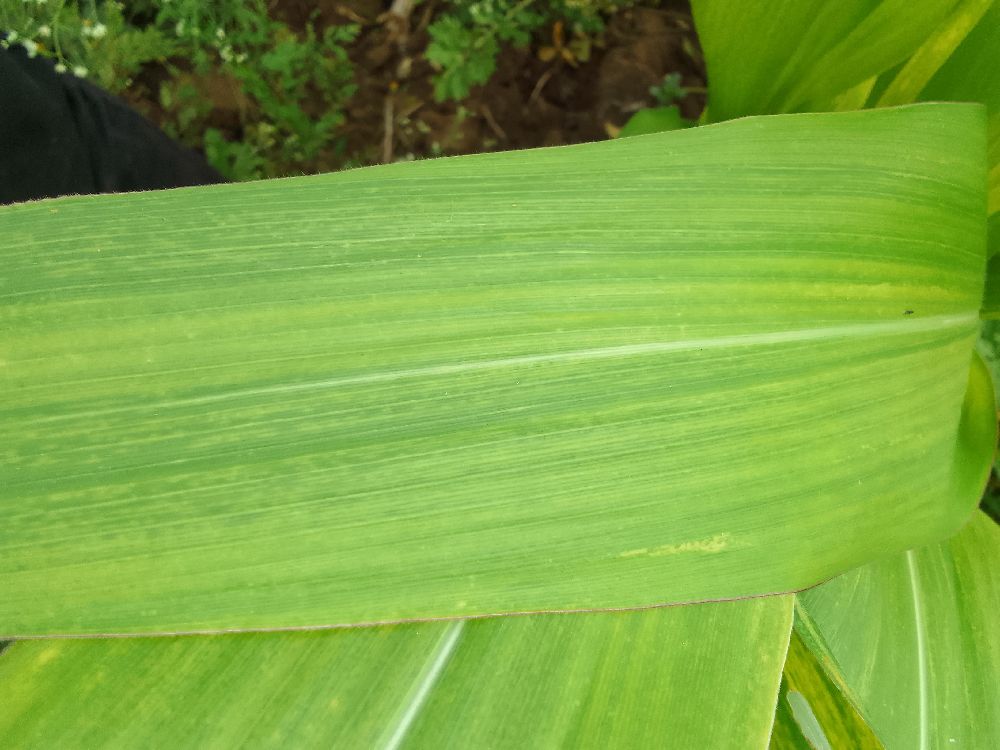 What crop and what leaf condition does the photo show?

maize, maize lethal necrosis
